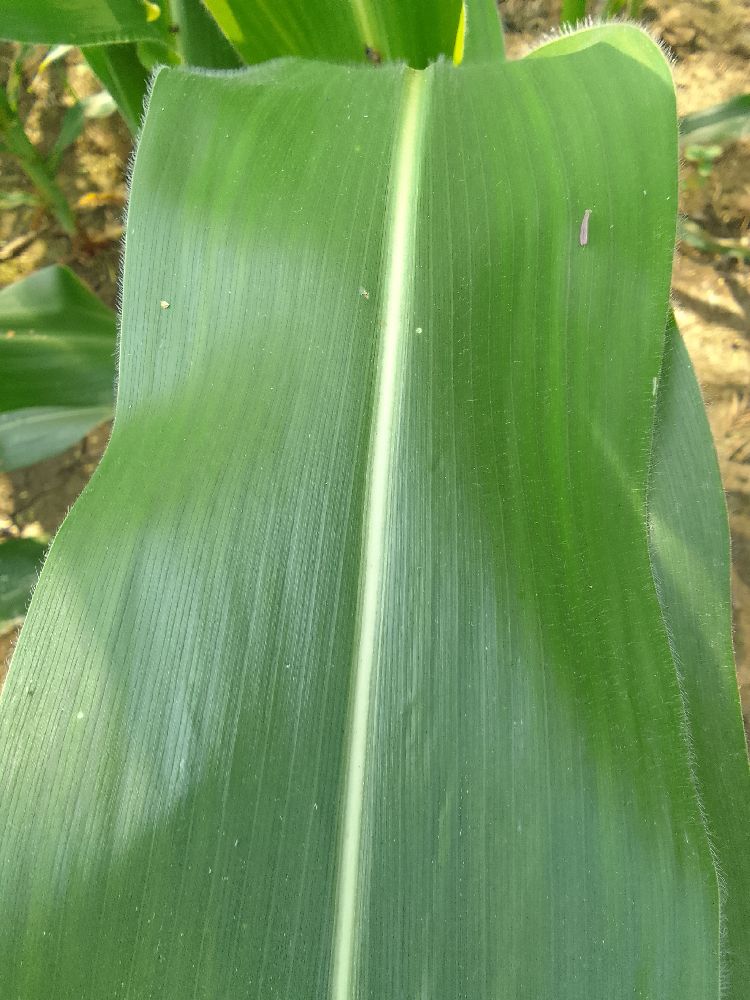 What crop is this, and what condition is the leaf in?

maize, healthy
